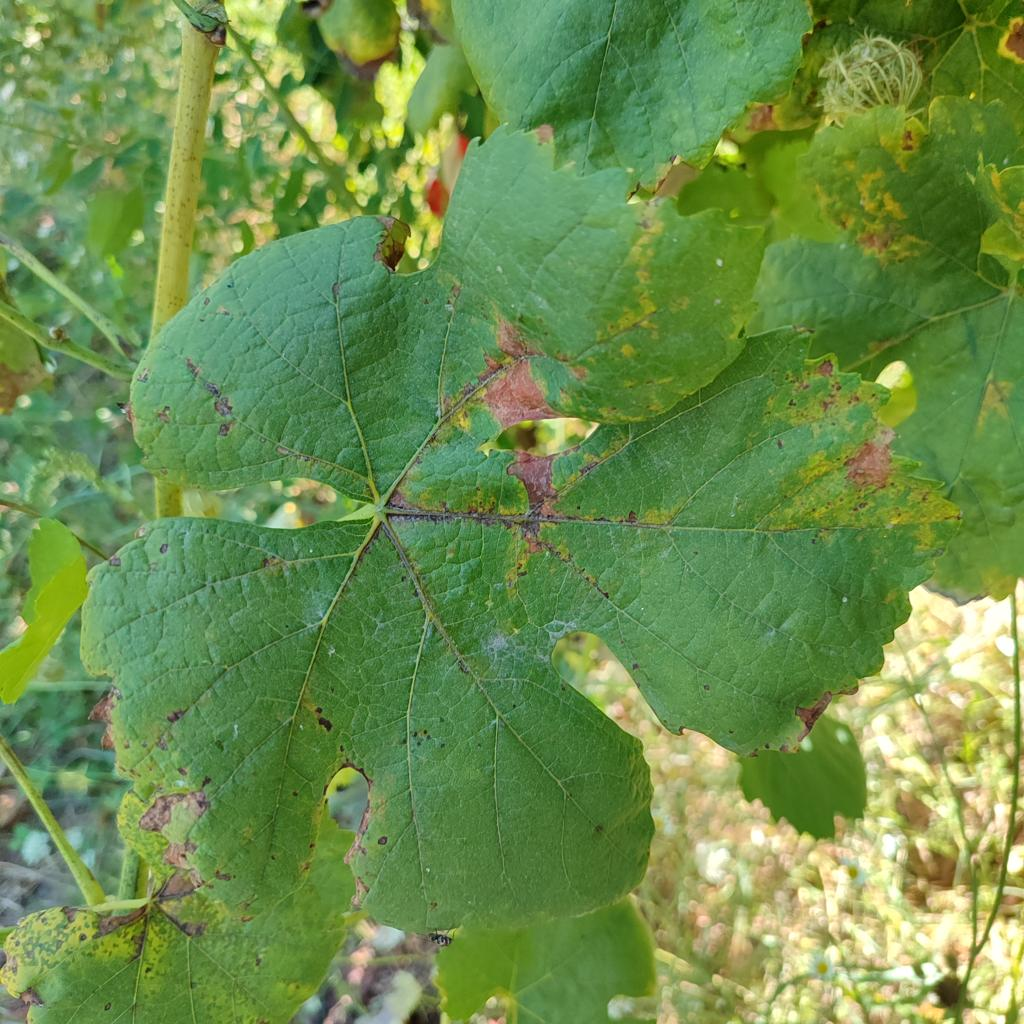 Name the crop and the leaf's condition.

grapevine, downy mildew
